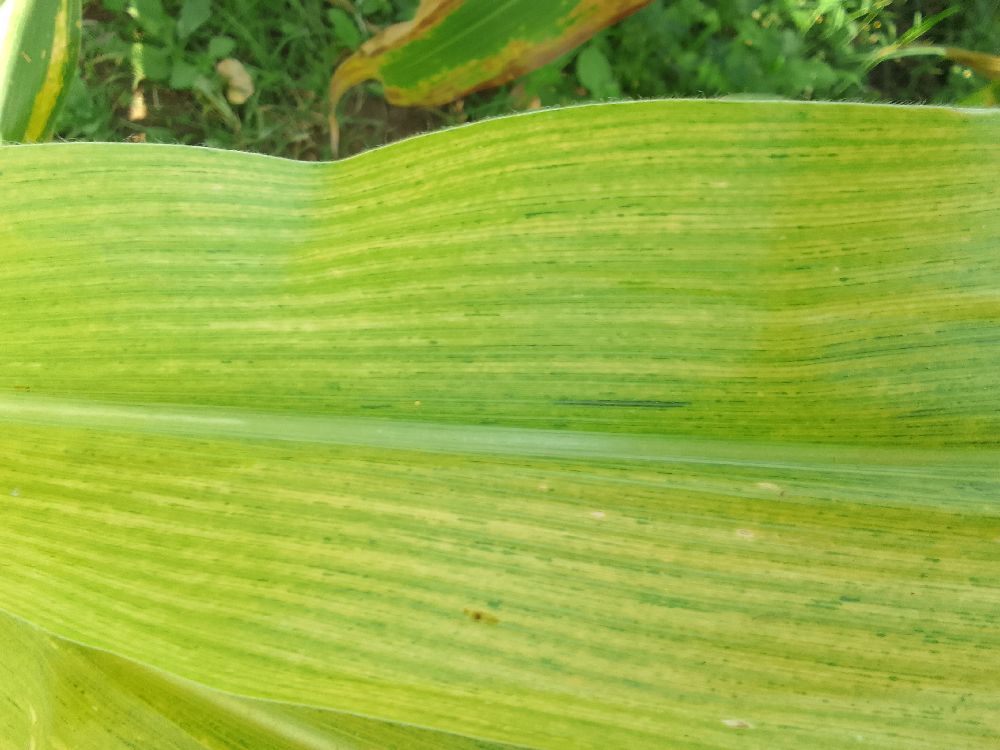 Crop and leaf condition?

maize, maize lethal necrosis
